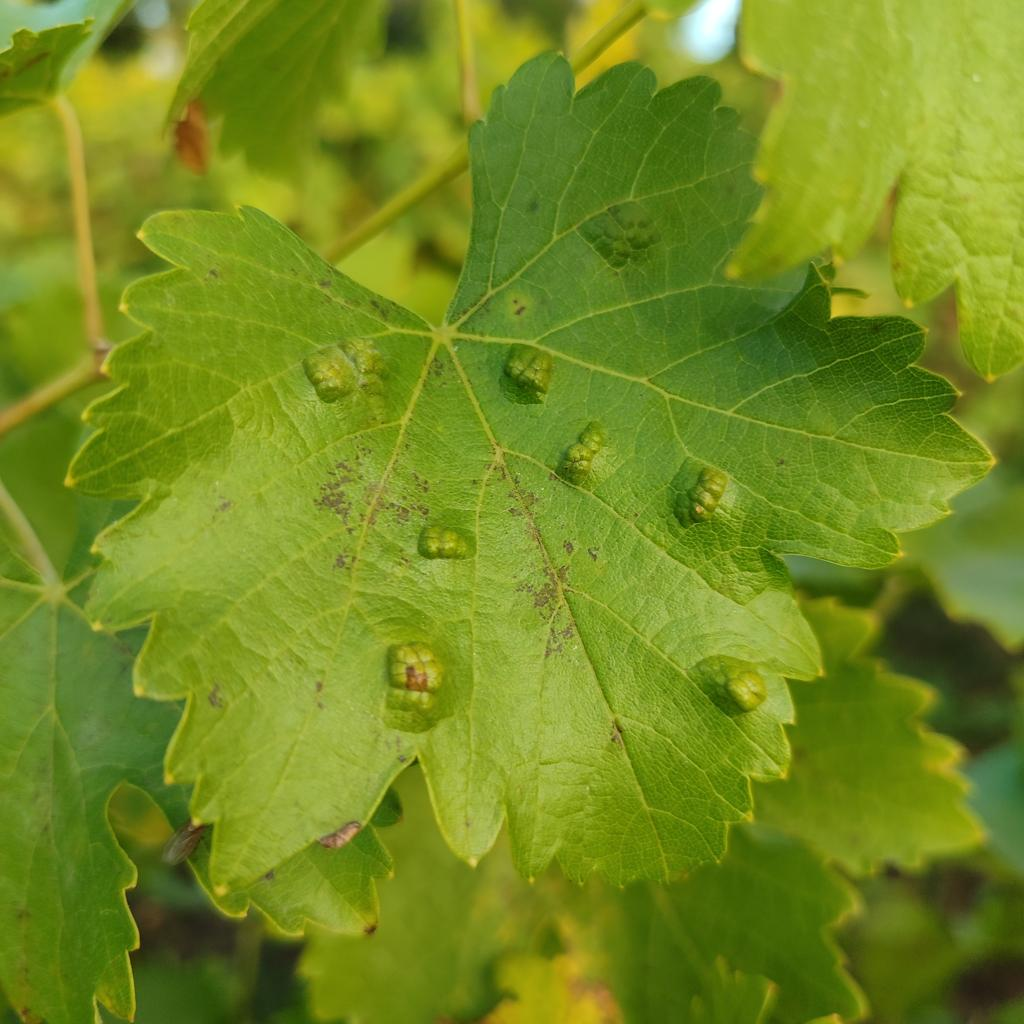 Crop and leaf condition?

grapevine, erineum mite
